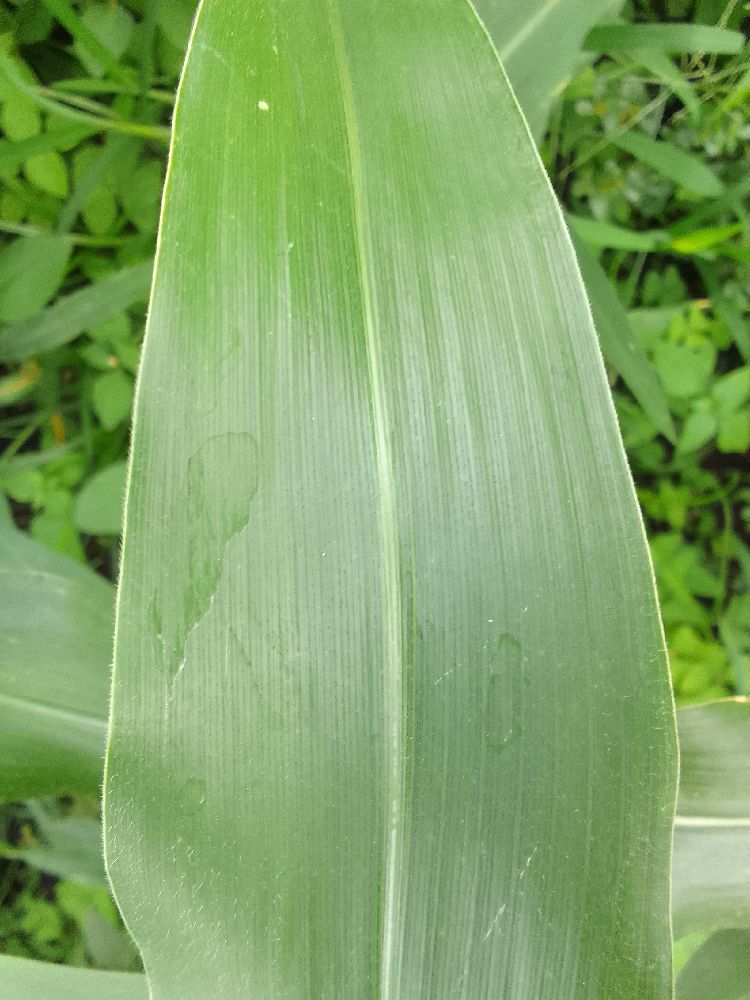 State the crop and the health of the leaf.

maize, healthy
